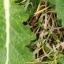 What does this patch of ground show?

structured weed
